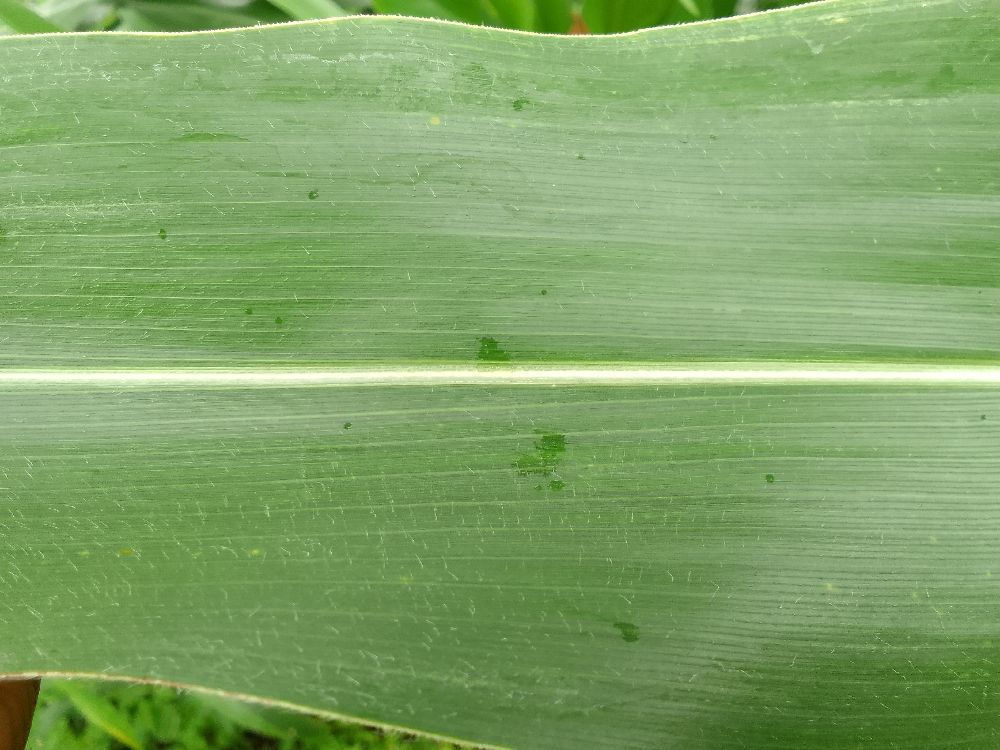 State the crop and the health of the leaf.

maize, healthy
